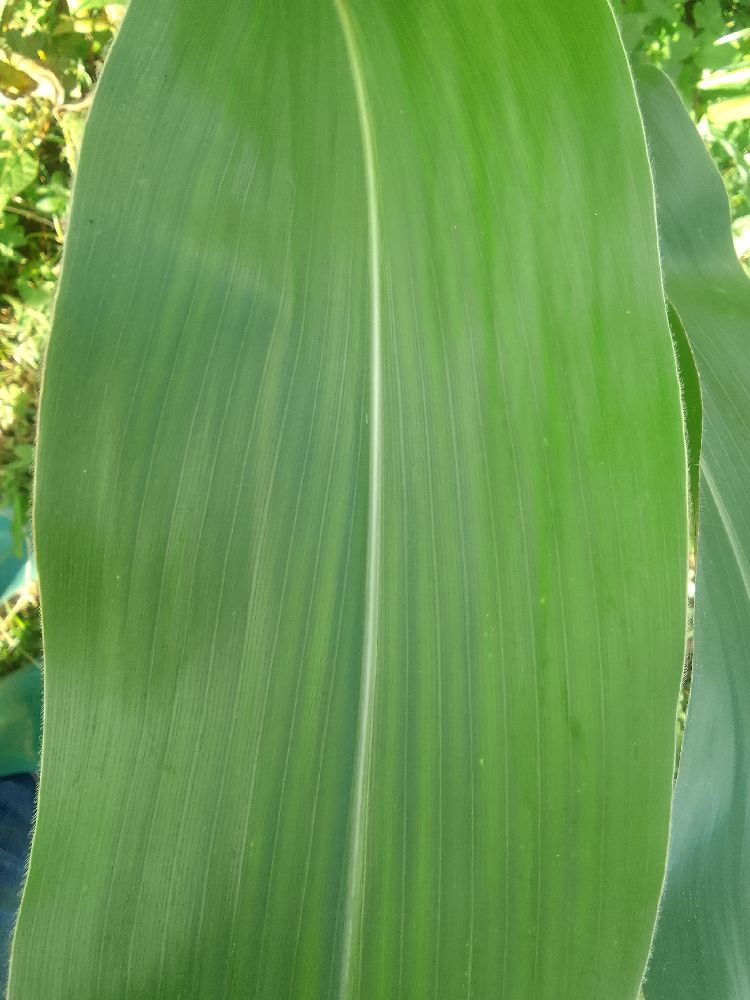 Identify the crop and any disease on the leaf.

maize, healthy
